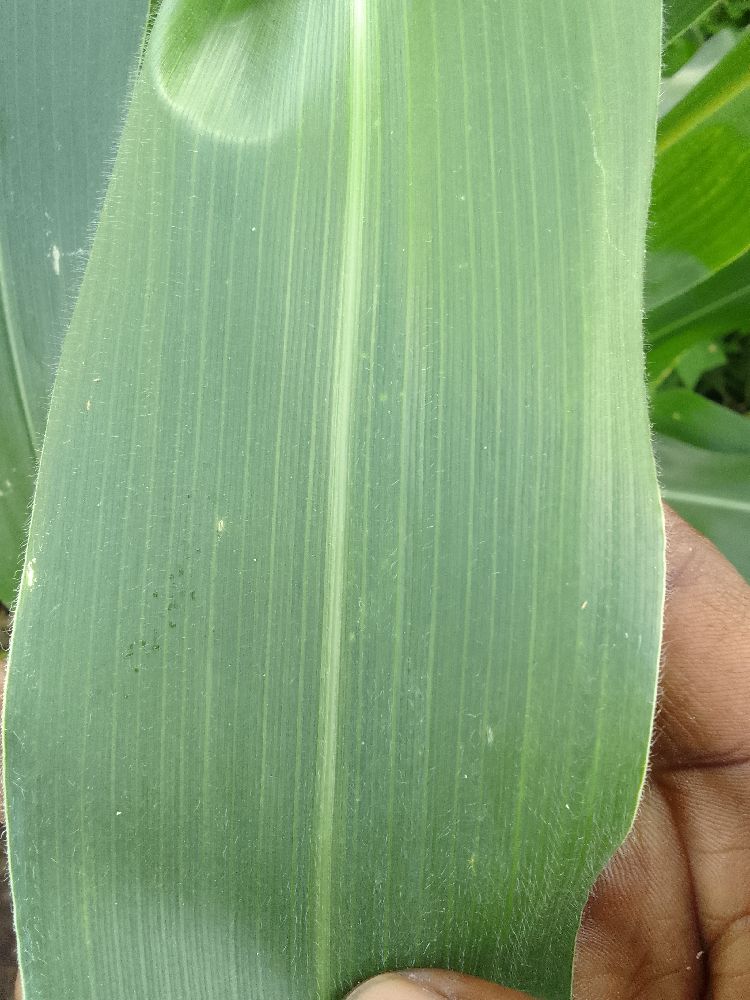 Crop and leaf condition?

maize, healthy
